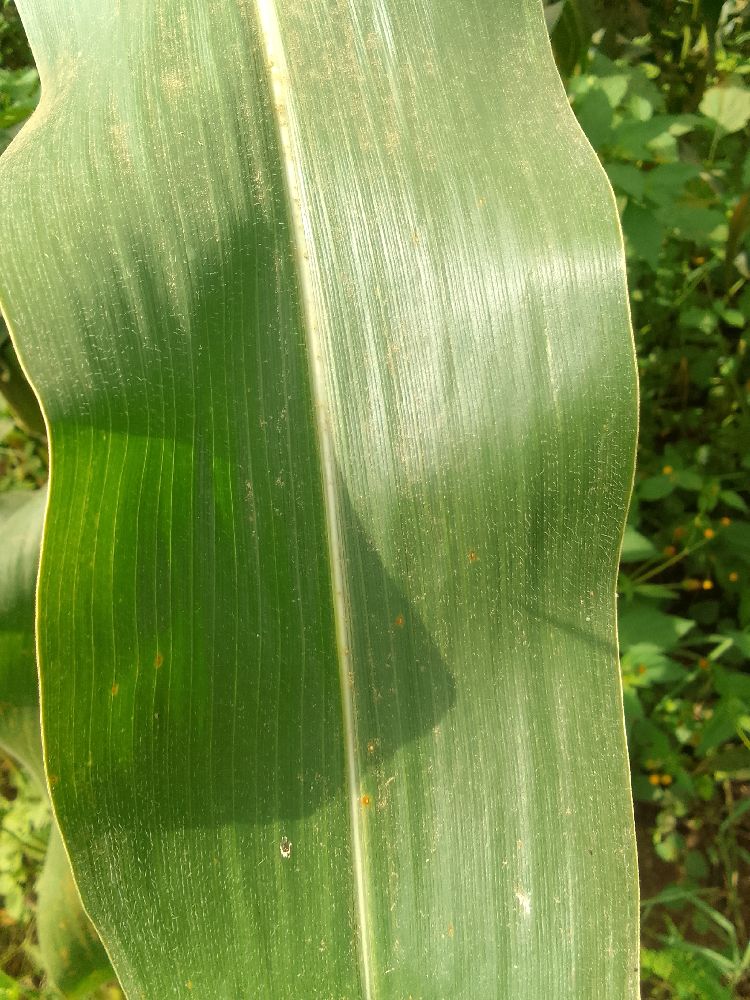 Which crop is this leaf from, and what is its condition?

maize, healthy
